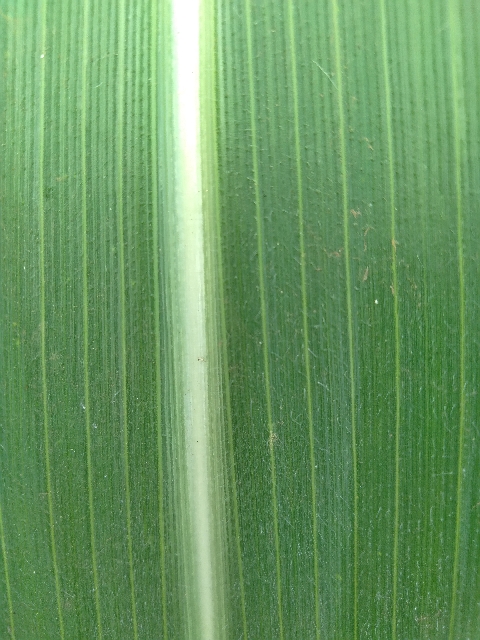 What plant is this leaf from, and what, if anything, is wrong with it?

maize, healthy
